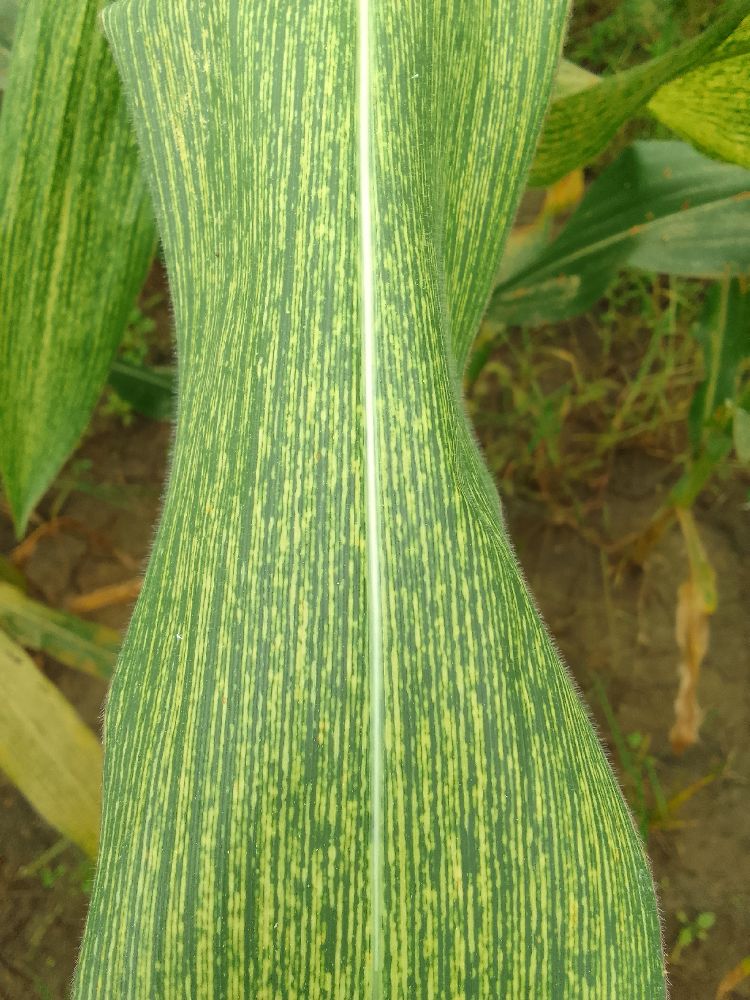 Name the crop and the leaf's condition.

maize, maize streak virus
